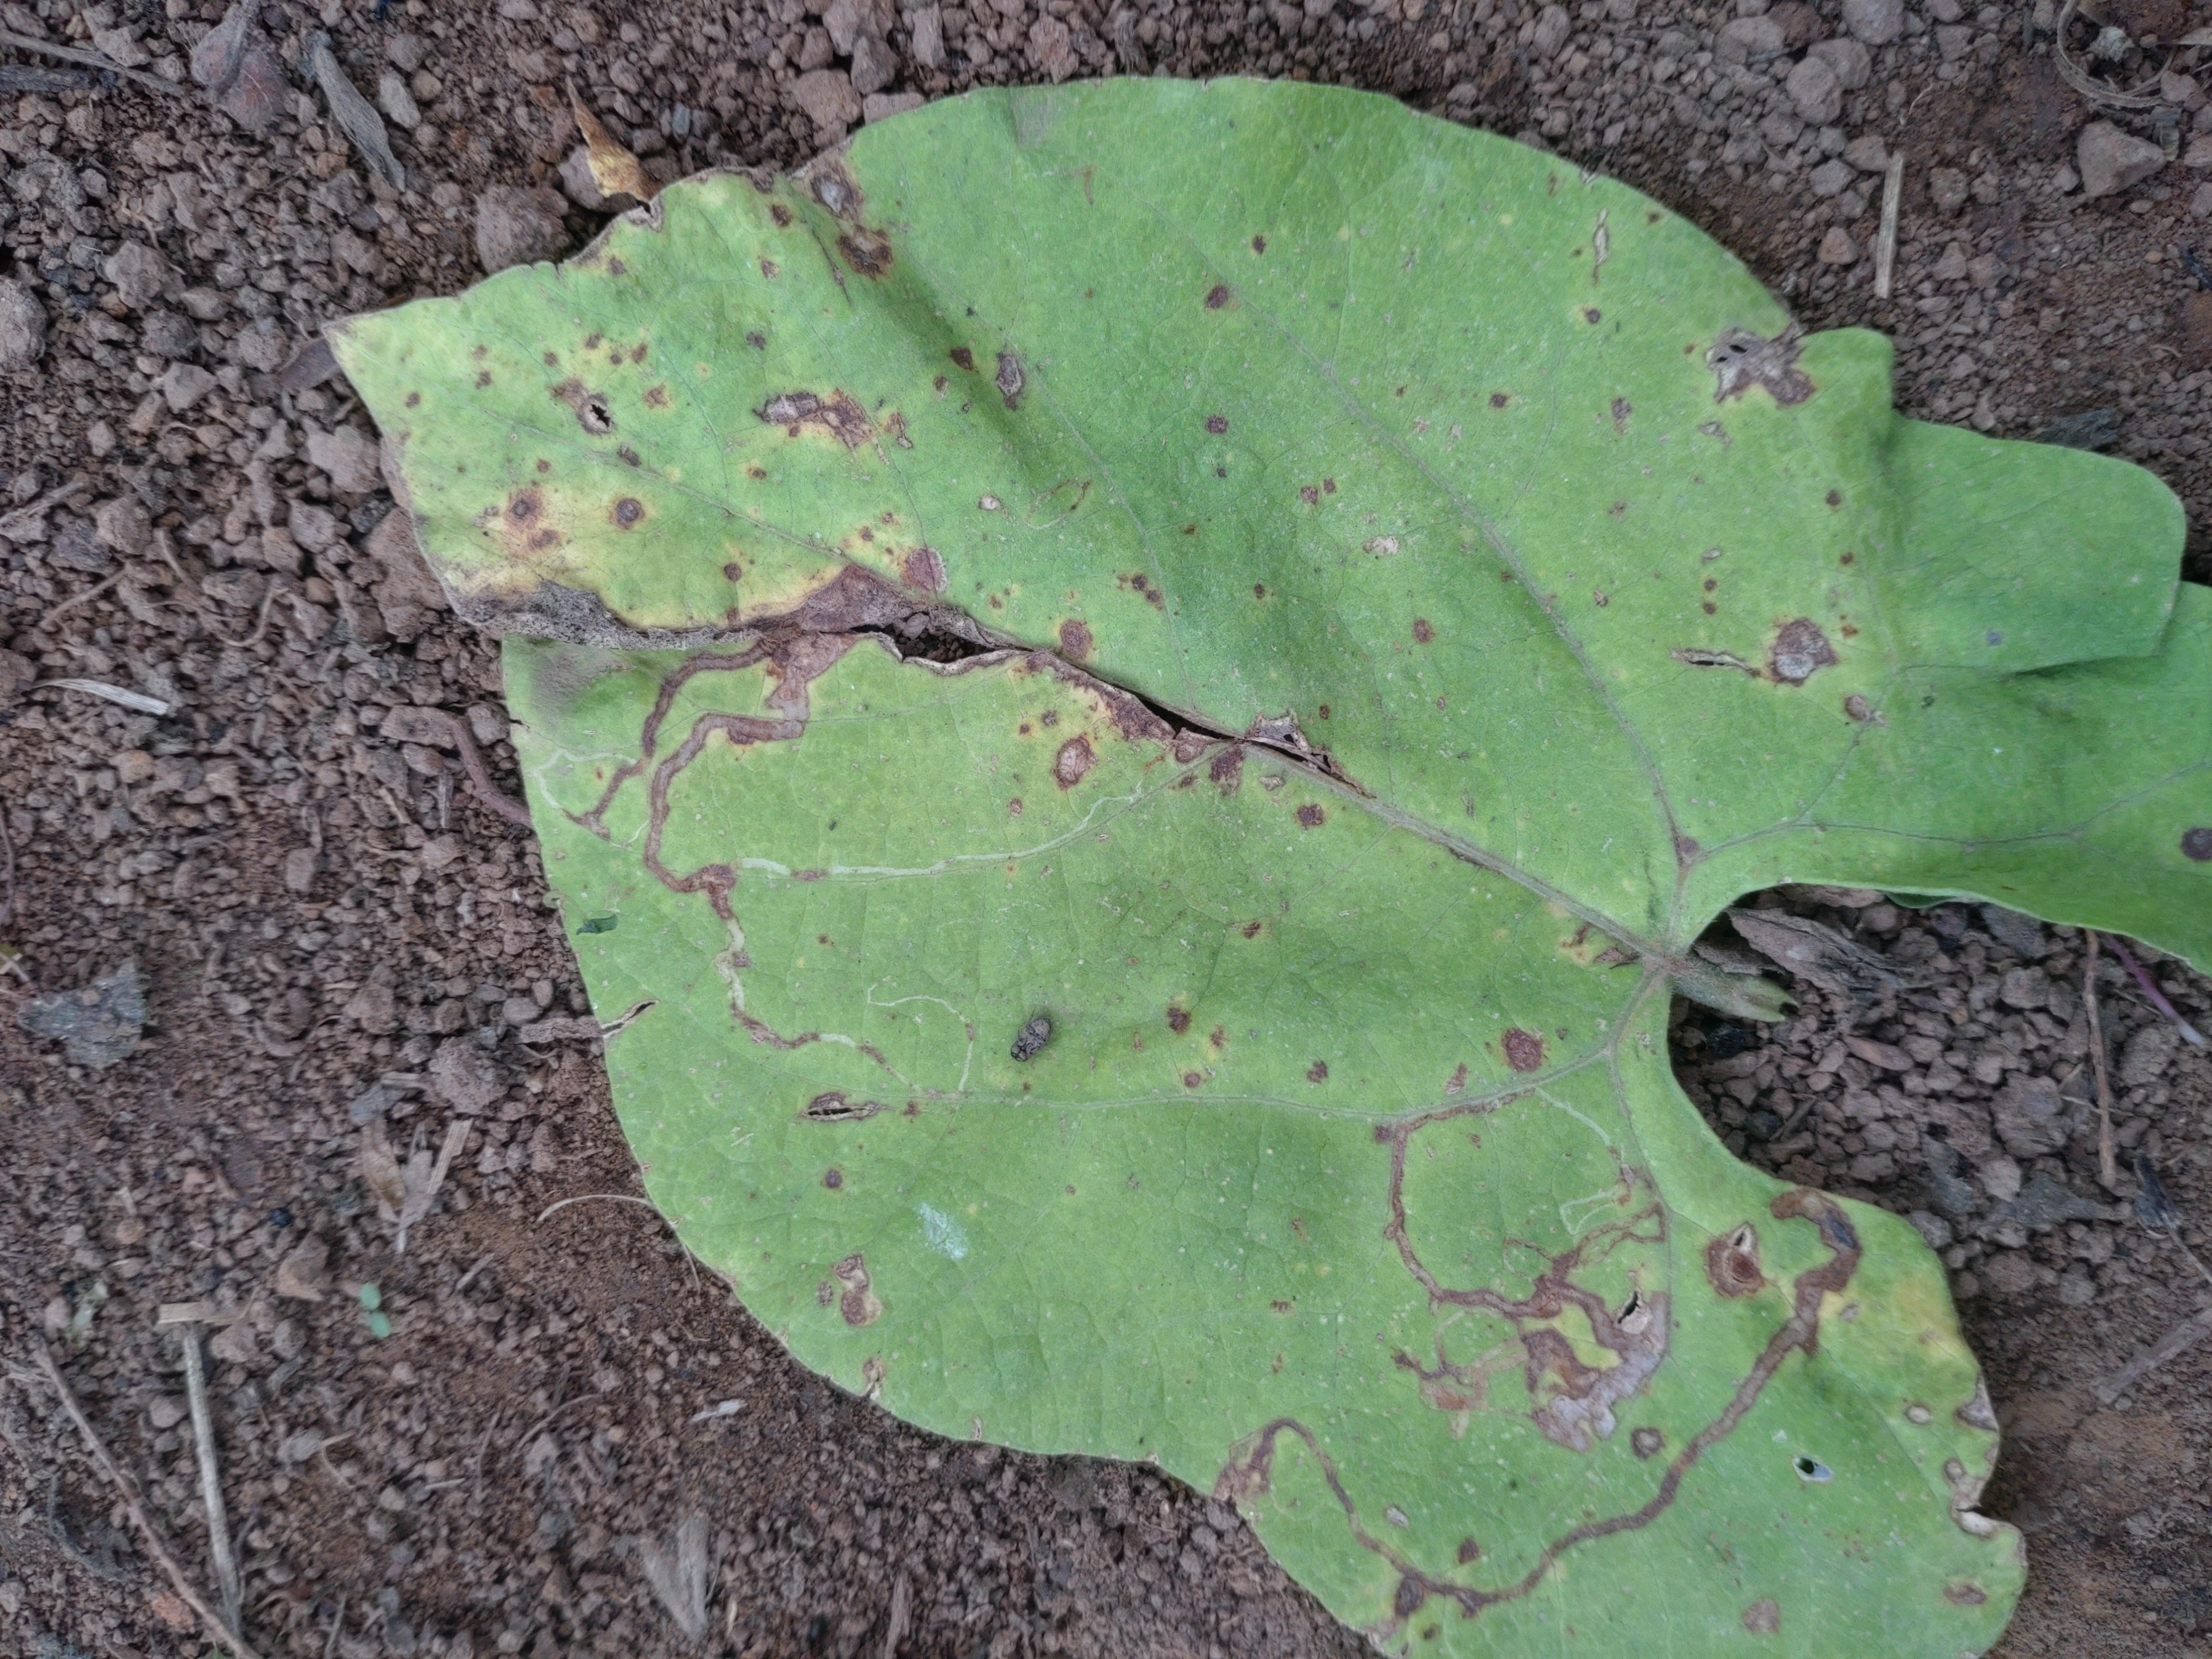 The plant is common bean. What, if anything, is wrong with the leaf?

anthracnose
